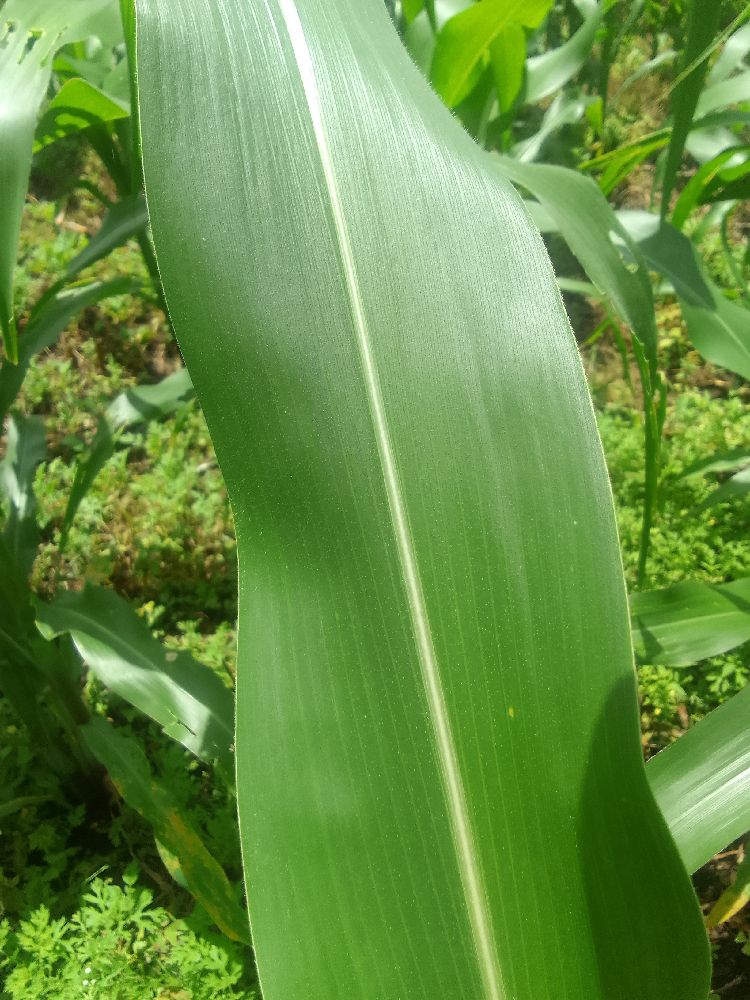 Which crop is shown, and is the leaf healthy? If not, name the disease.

maize, healthy
